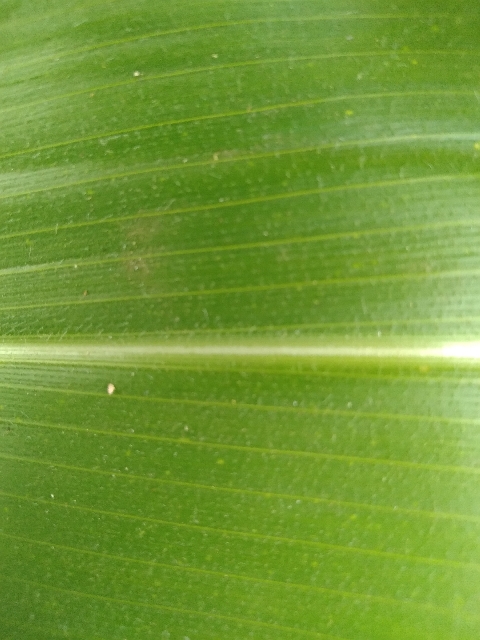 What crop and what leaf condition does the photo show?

maize, healthy
